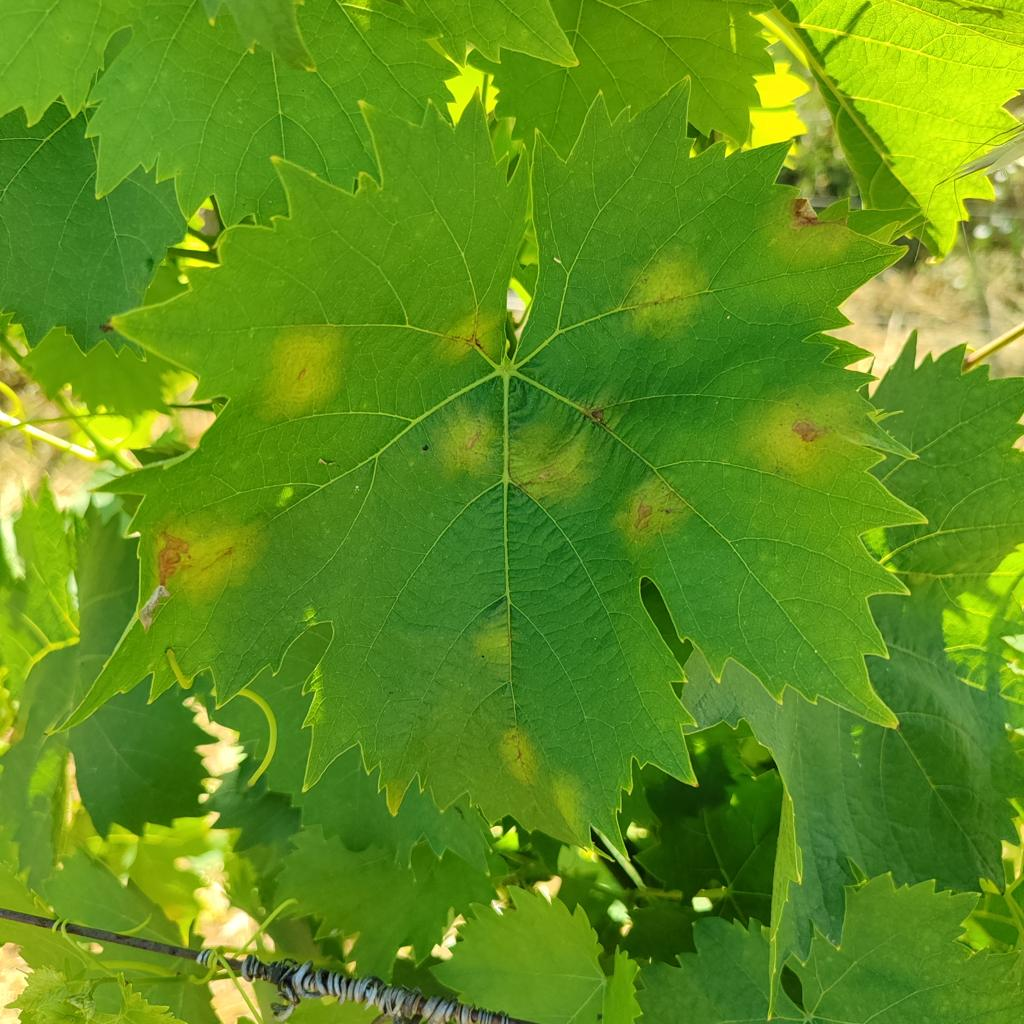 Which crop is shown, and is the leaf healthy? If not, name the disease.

grapevine, downy mildew
